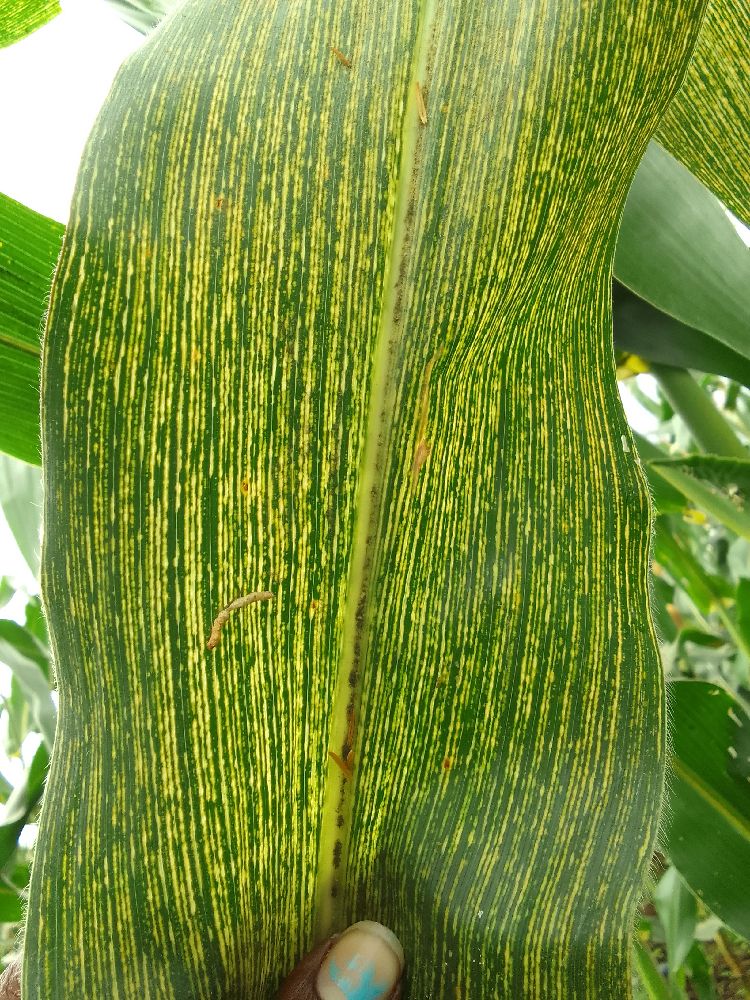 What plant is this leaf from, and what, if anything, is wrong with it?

maize, maize streak virus
